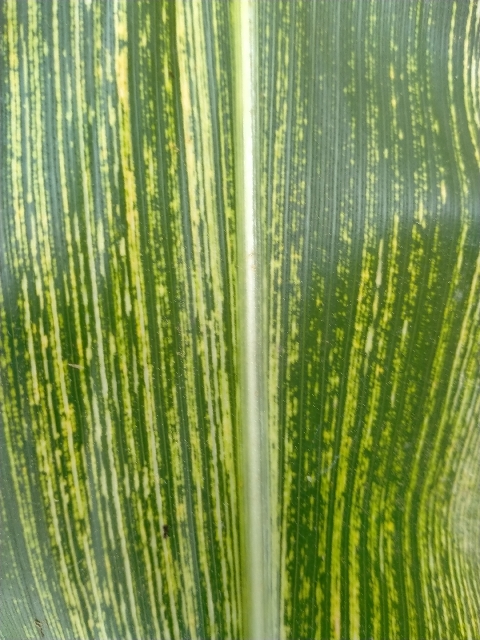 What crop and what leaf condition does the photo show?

maize, maize streak virus
